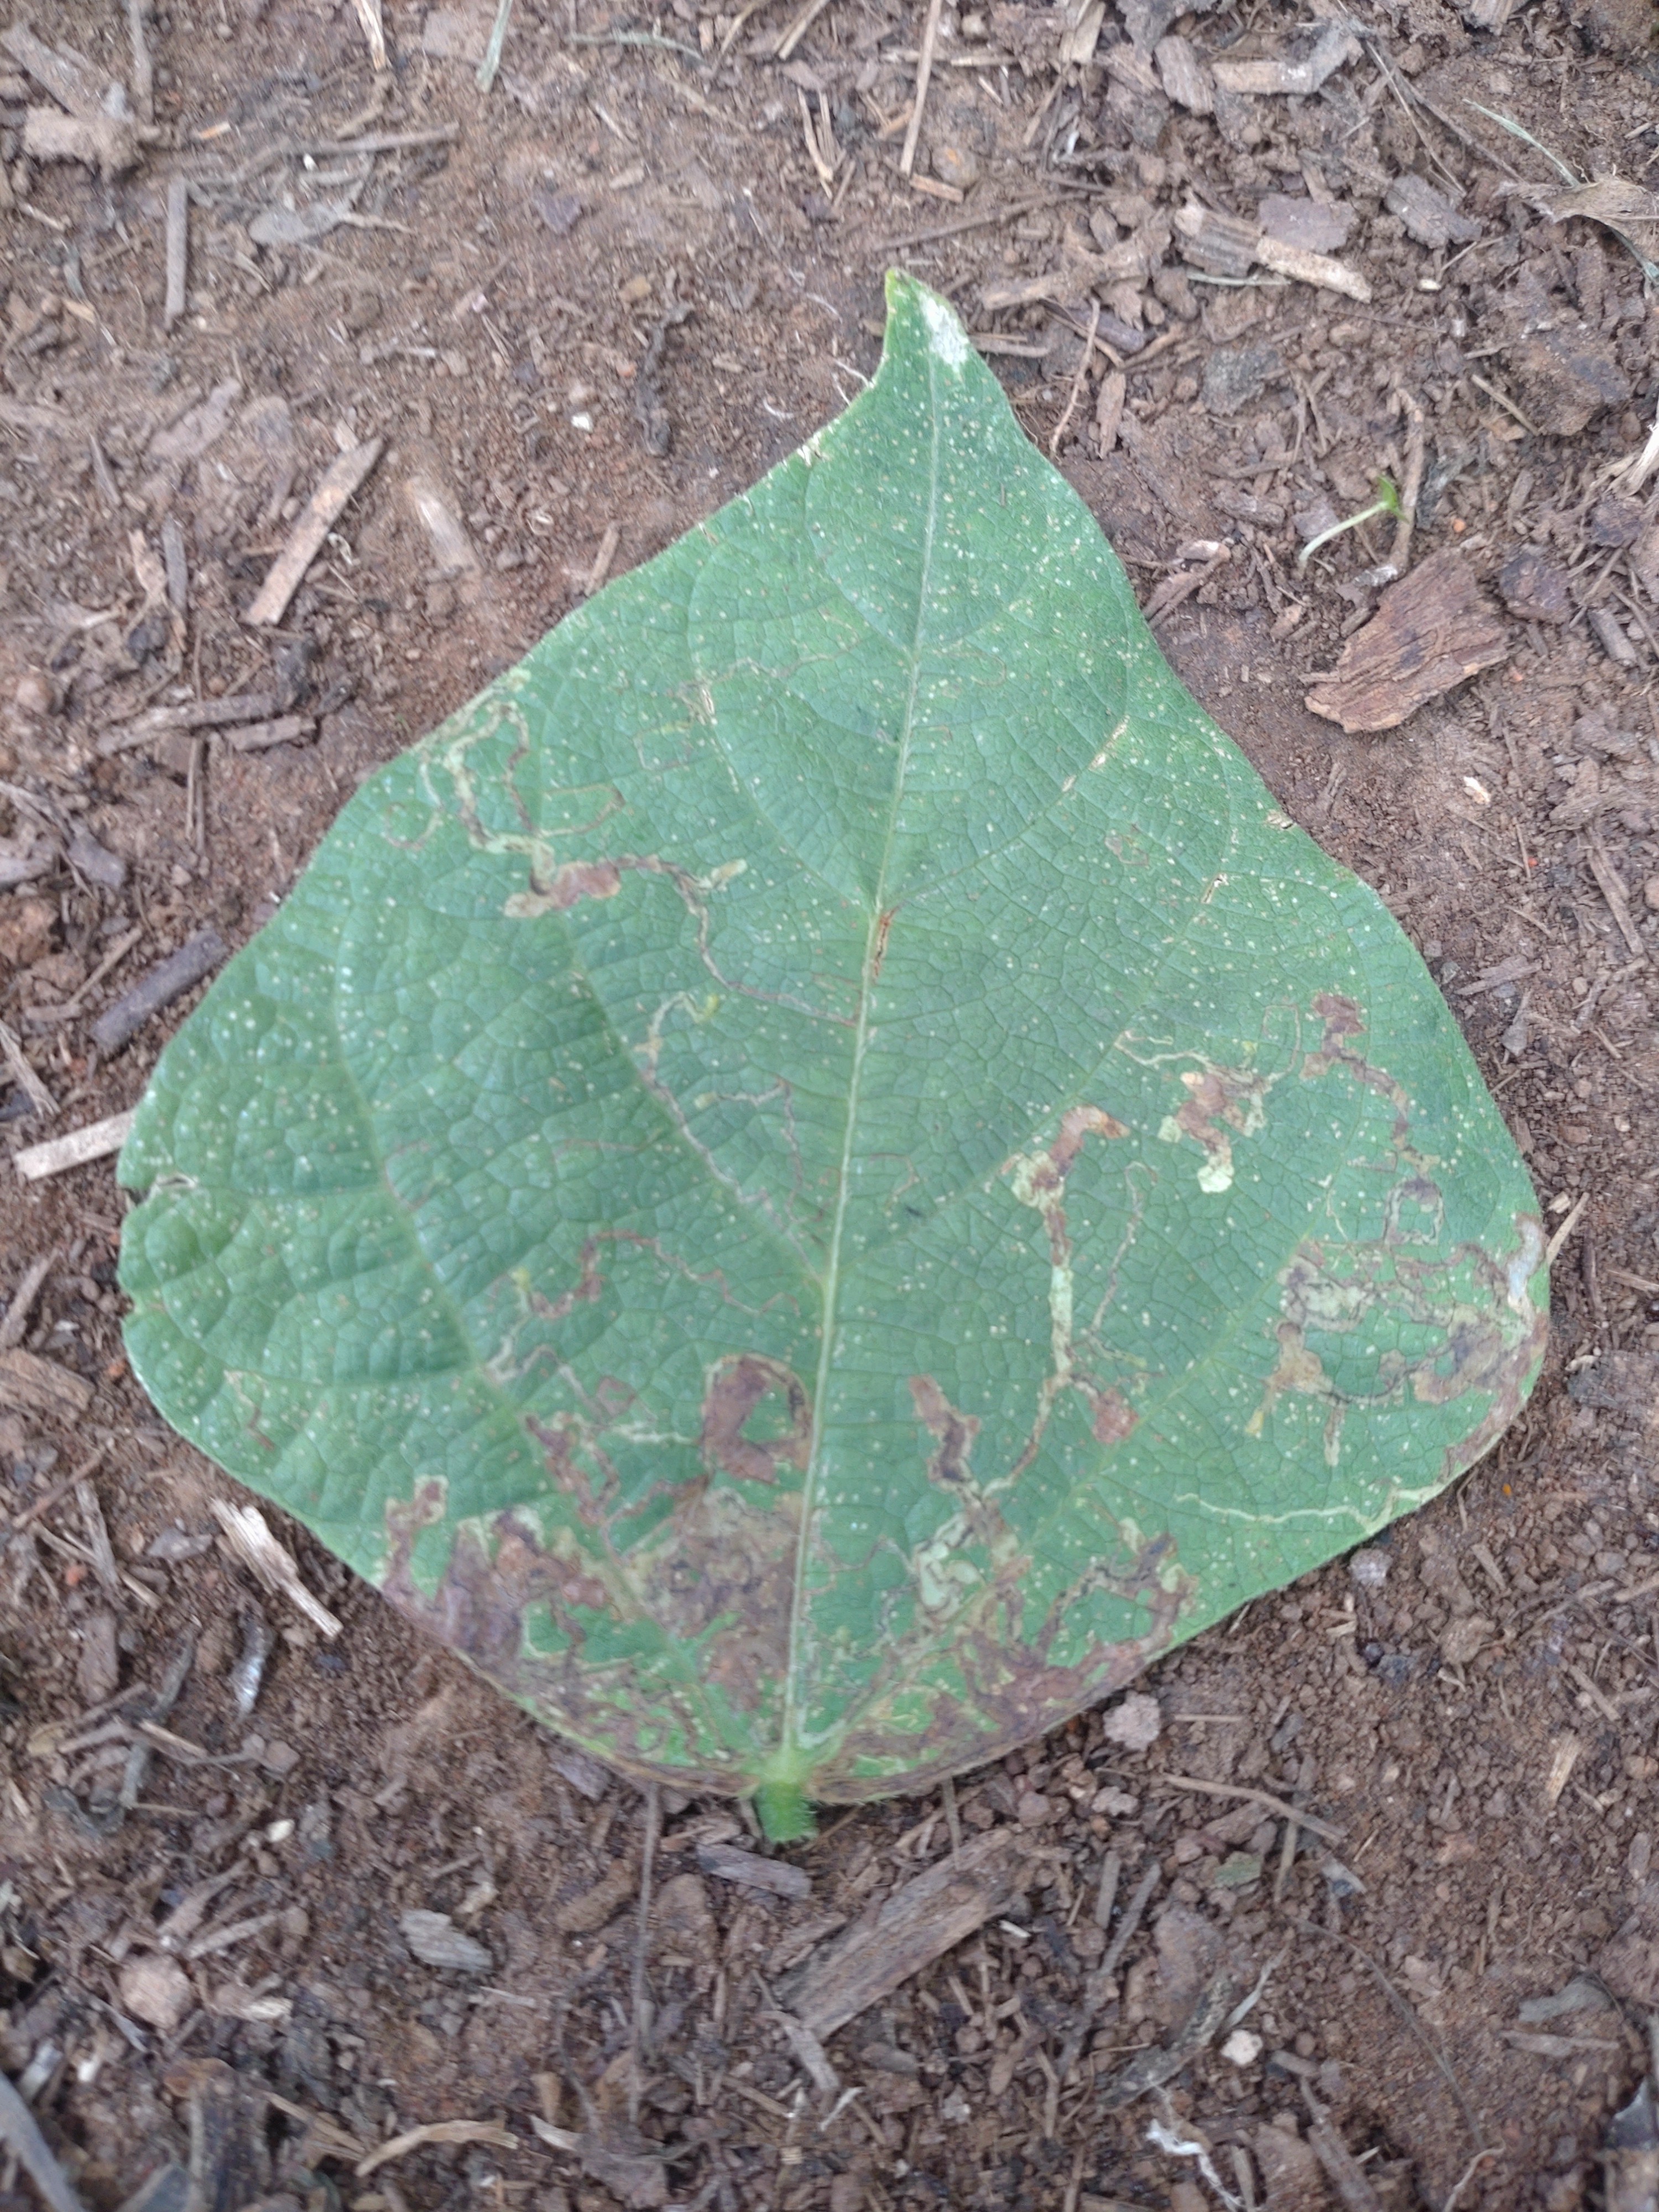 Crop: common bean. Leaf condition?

anthracnose
